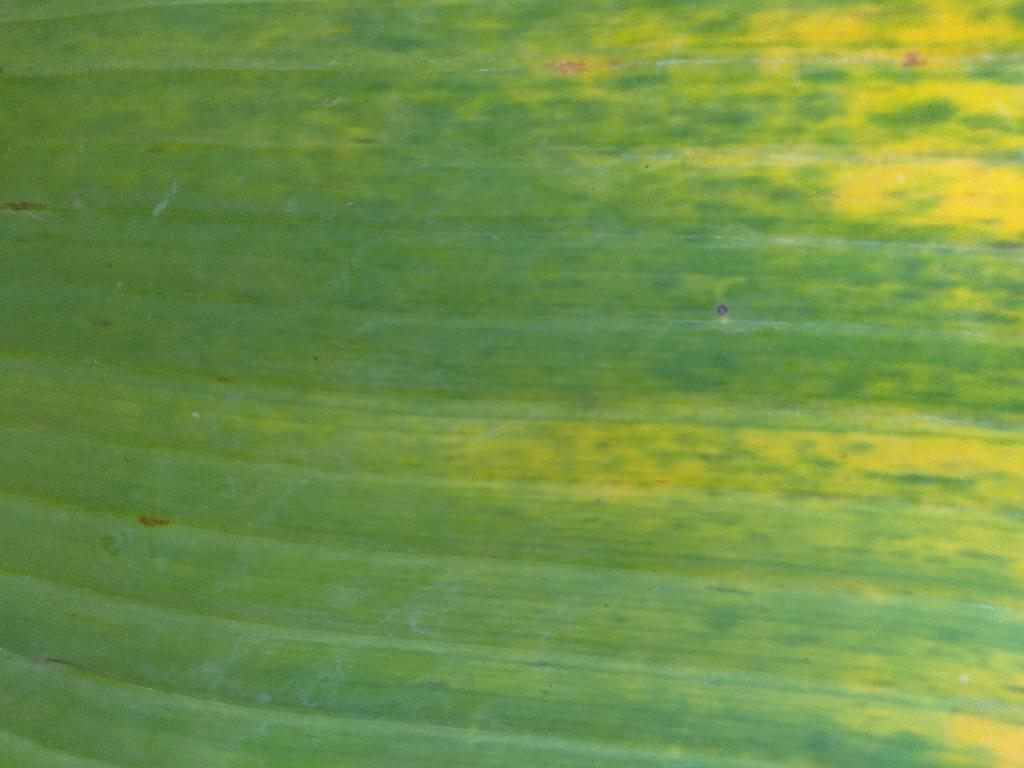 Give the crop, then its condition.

banana, fusarium wilt race 1
